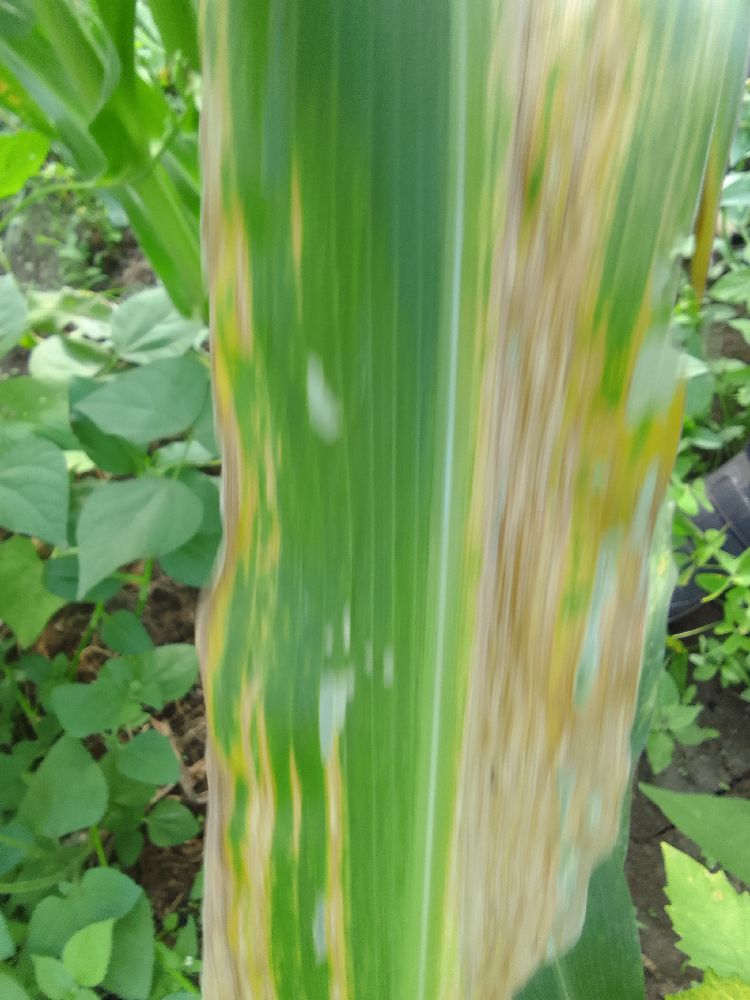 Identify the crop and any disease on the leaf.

maize, maize lethal necrosis
